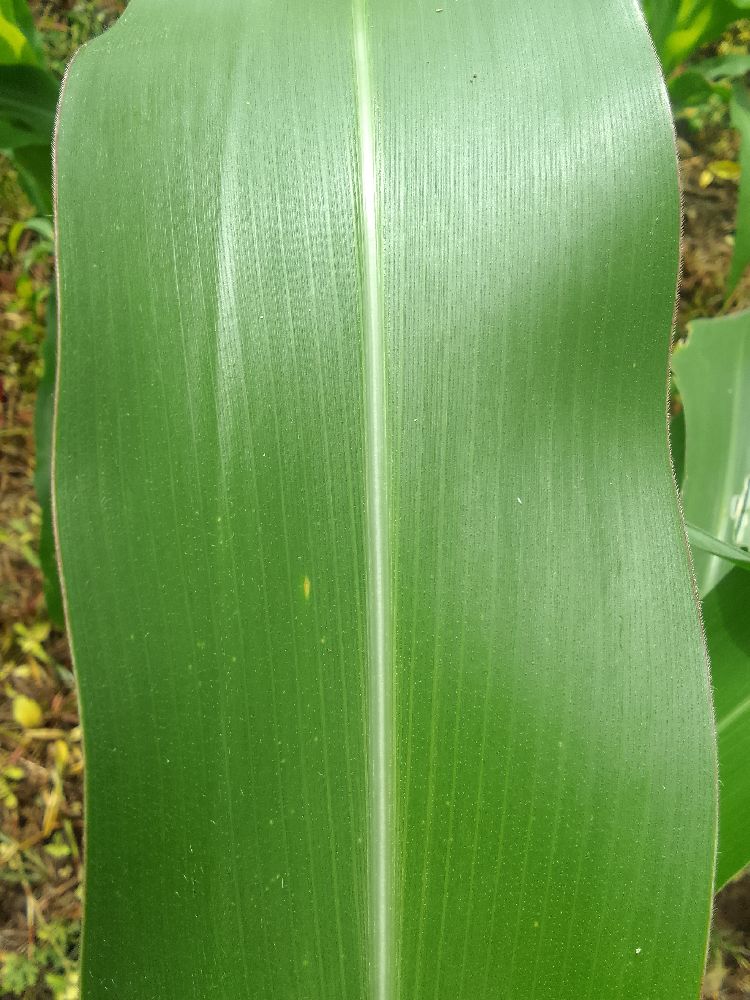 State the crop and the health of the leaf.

maize, healthy
